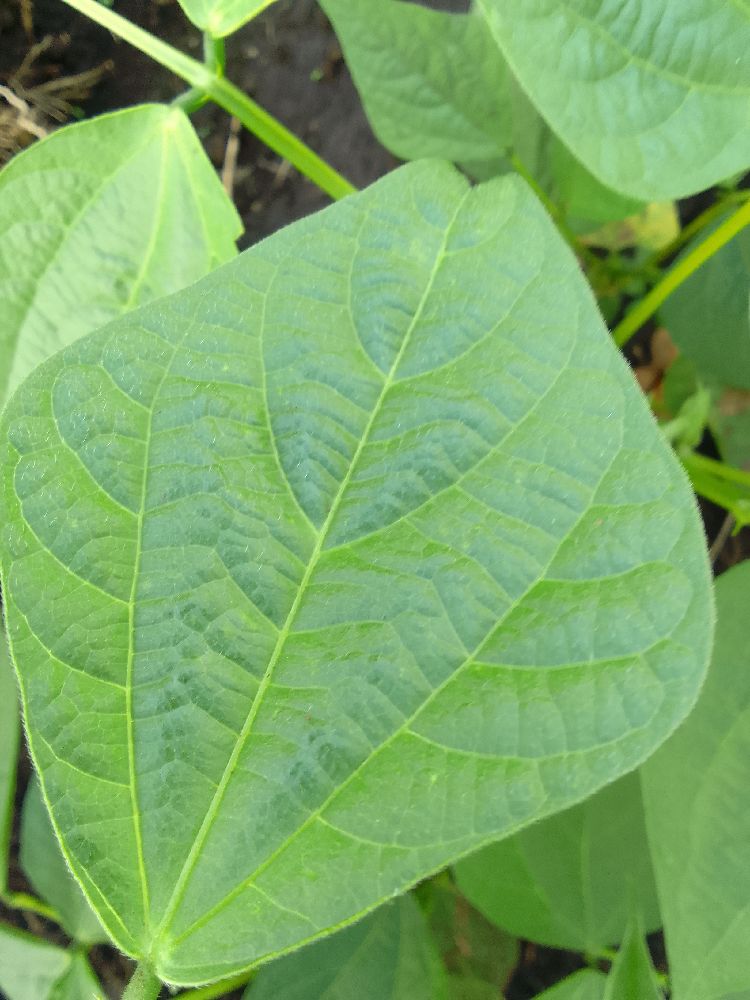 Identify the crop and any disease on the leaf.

common bean, healthy
